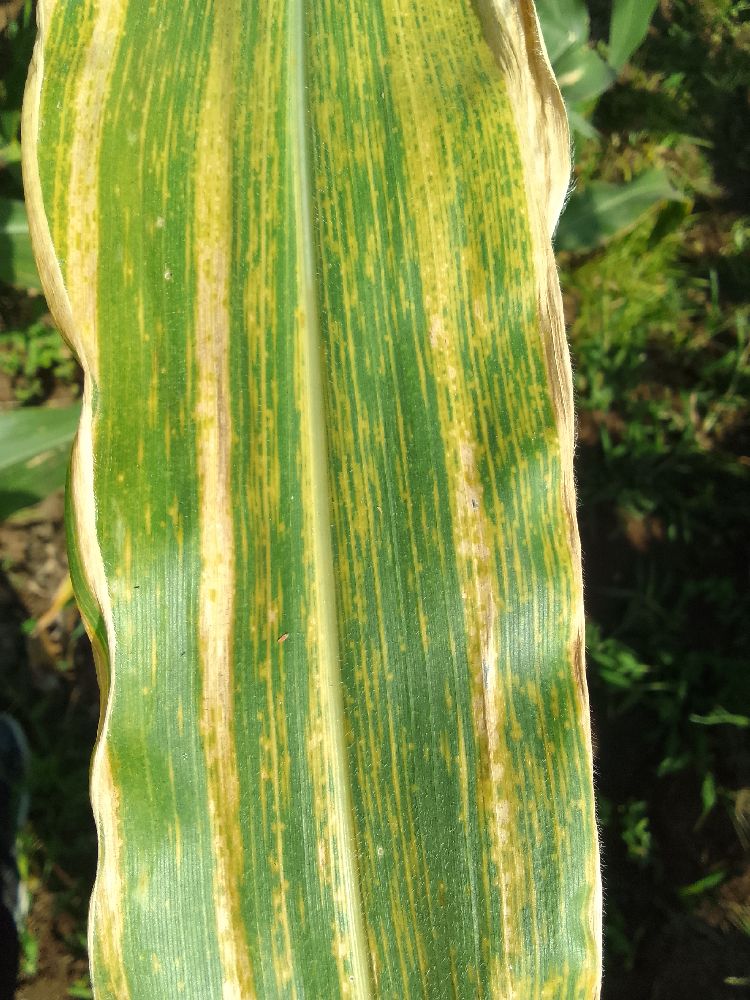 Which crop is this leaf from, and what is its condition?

maize, maize lethal necrosis
